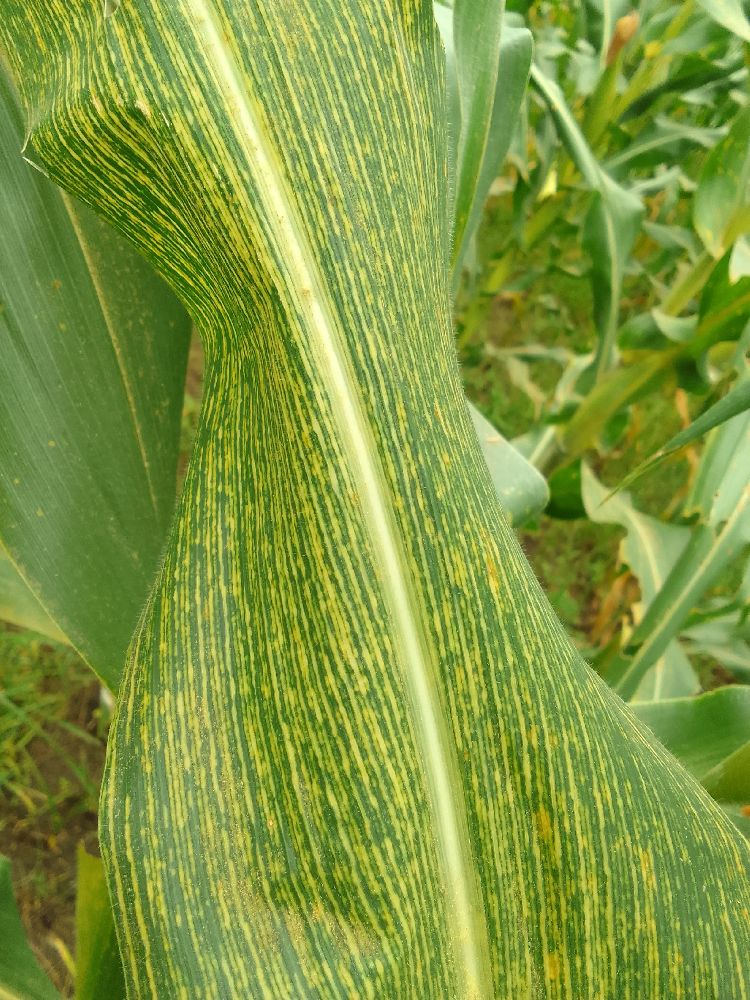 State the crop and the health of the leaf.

maize, maize streak virus
